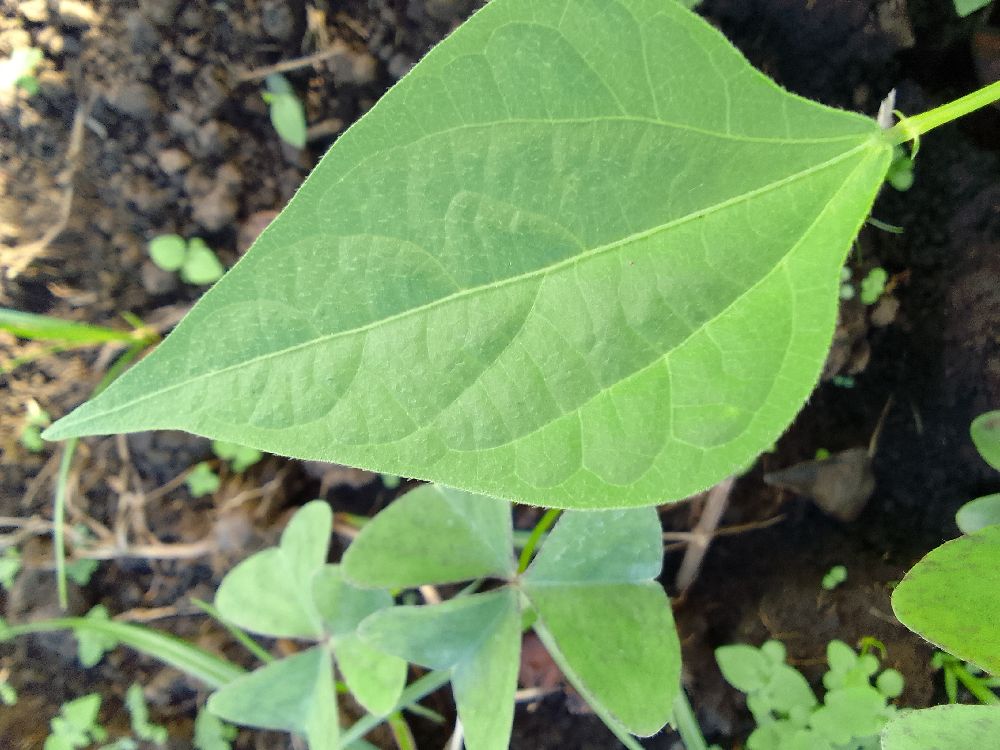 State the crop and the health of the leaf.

common bean, healthy
